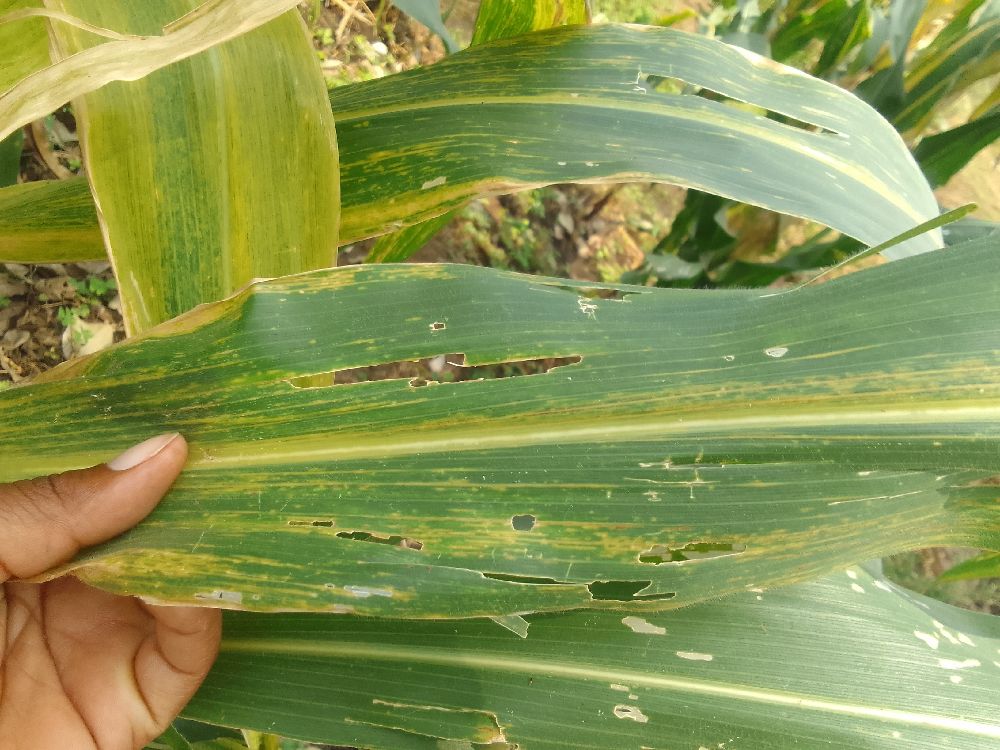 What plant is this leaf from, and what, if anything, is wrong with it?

maize, maize lethal necrosis
